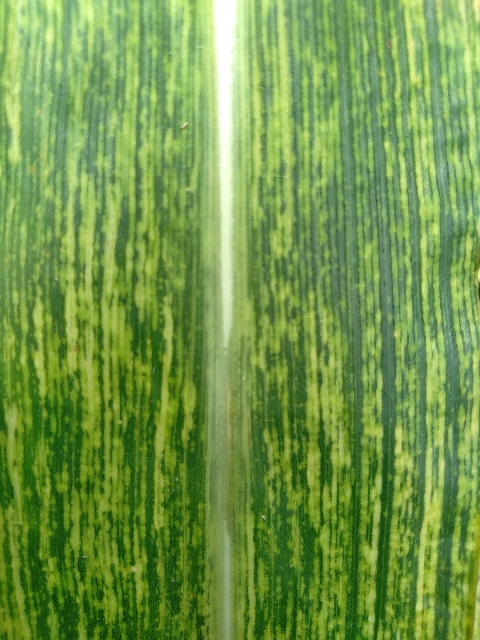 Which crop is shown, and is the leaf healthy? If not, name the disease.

maize, maize streak virus
